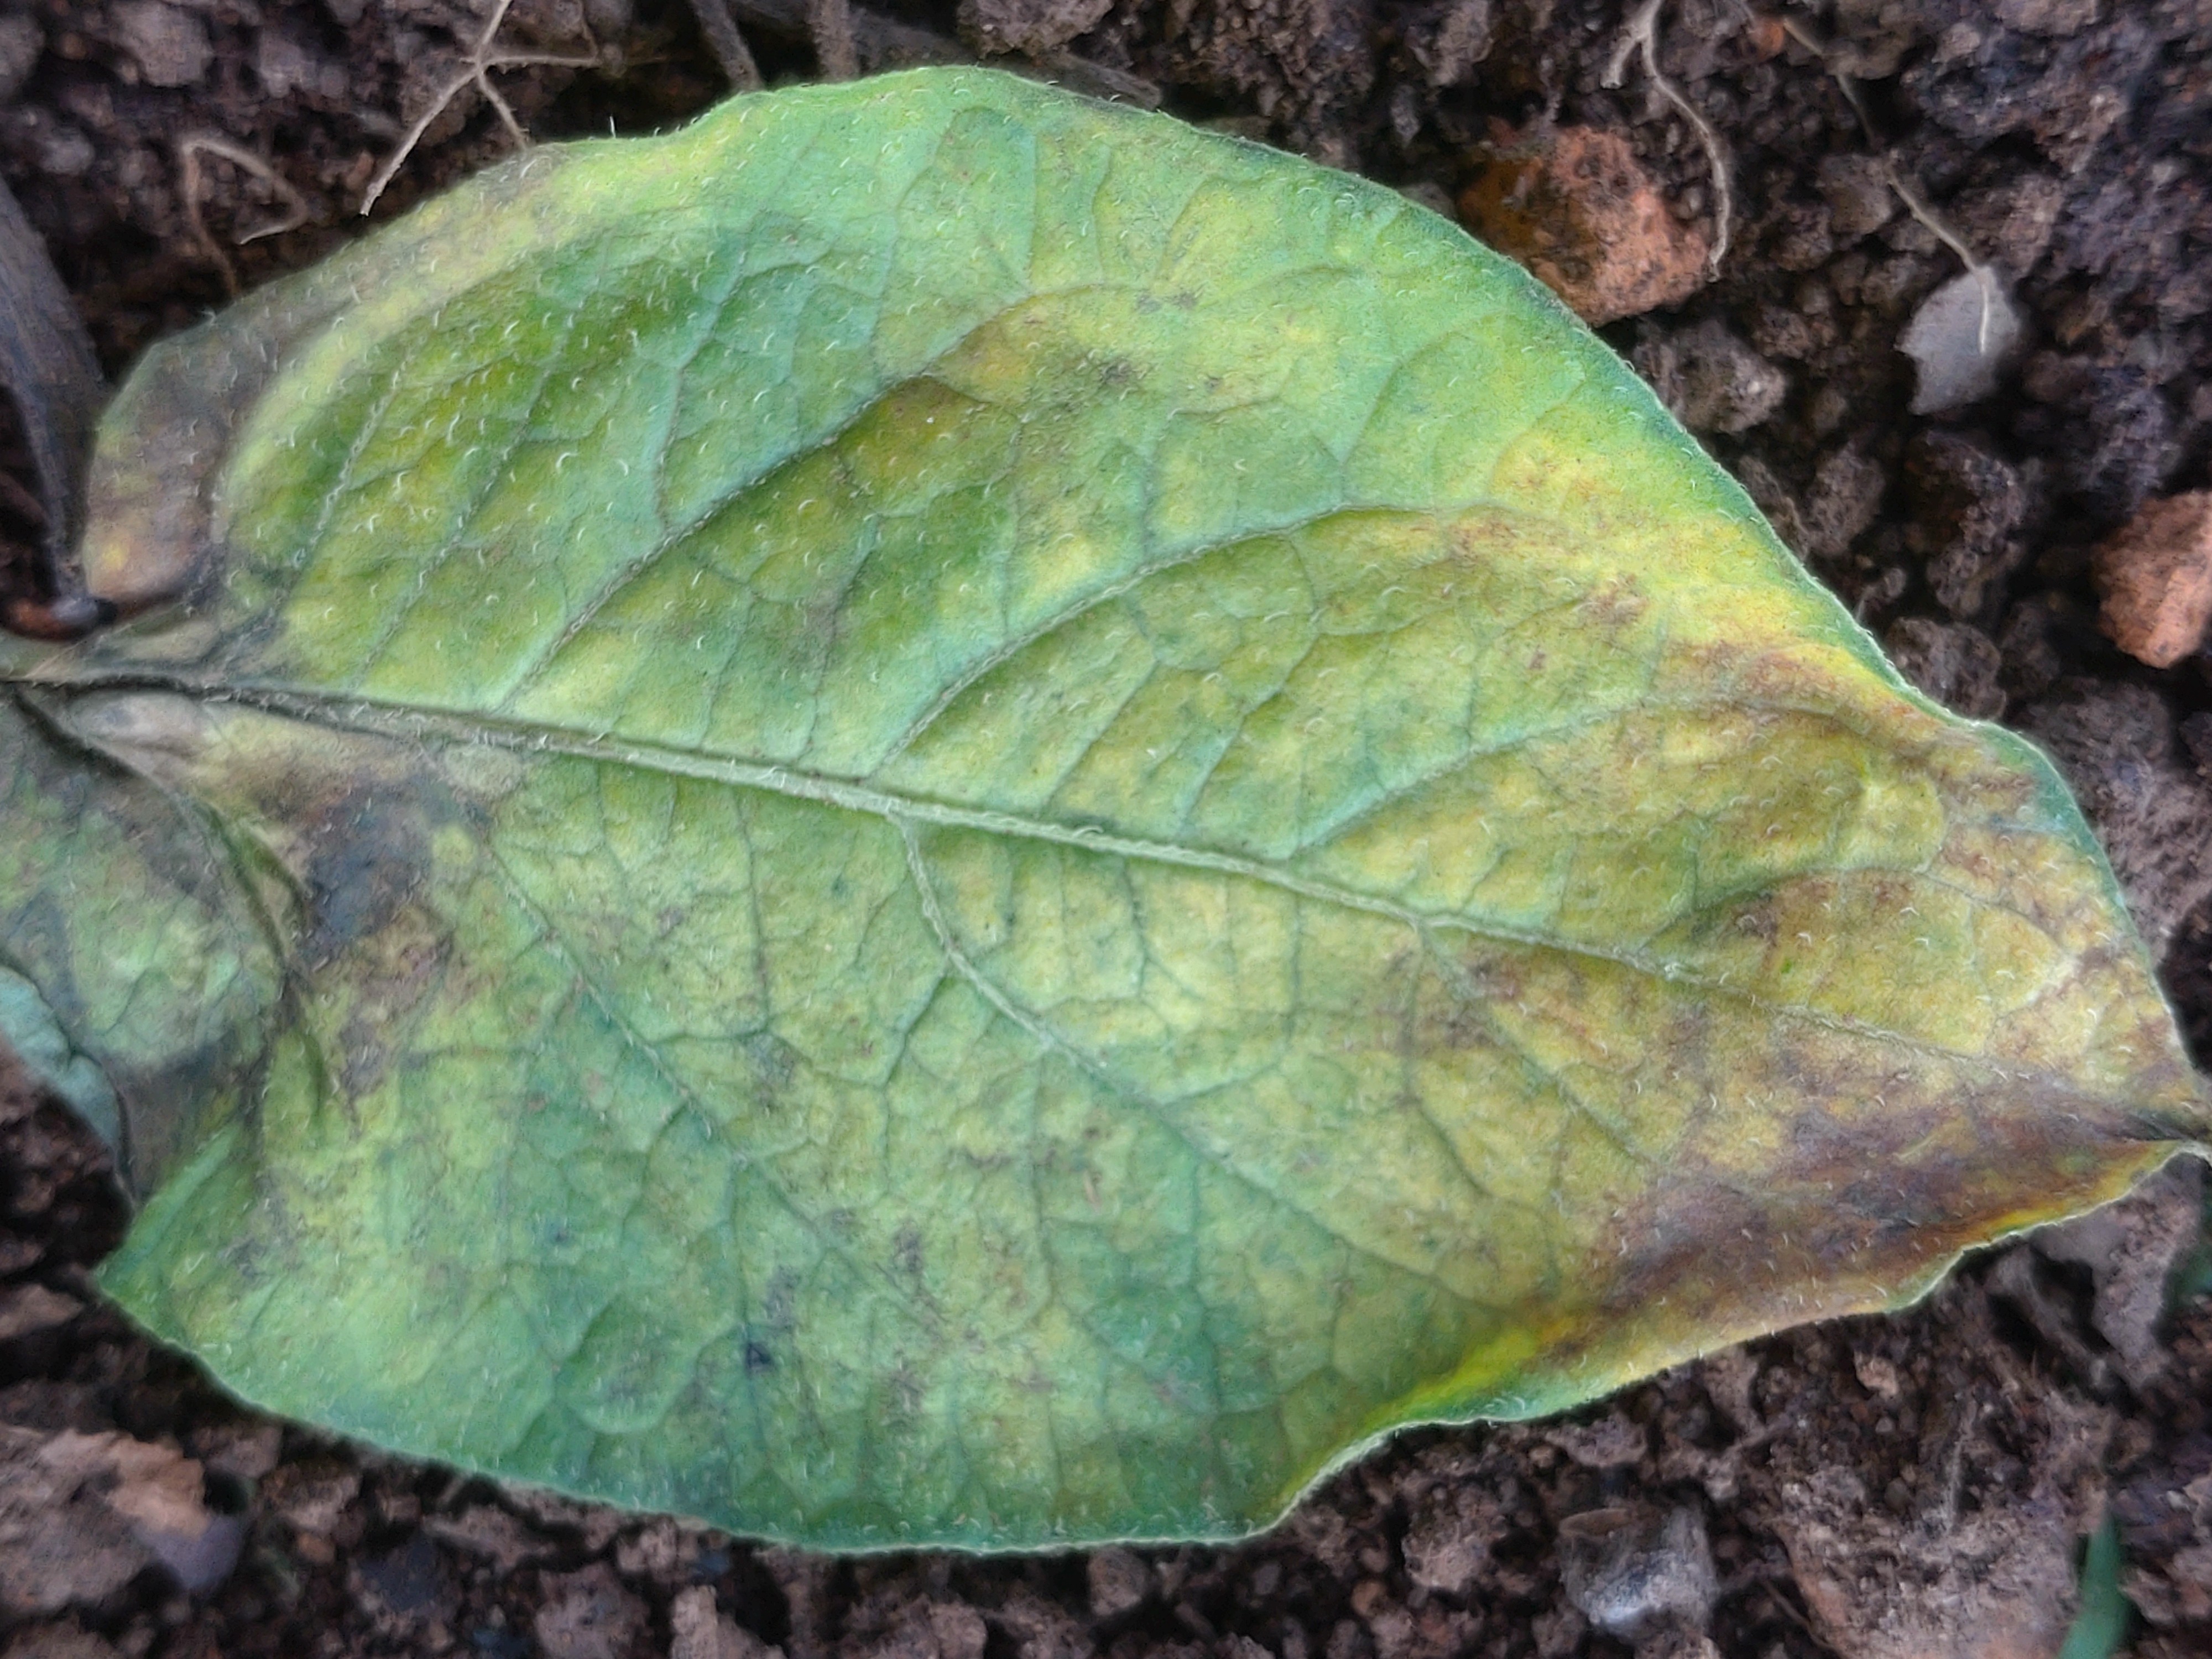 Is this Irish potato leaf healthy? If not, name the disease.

late blight
